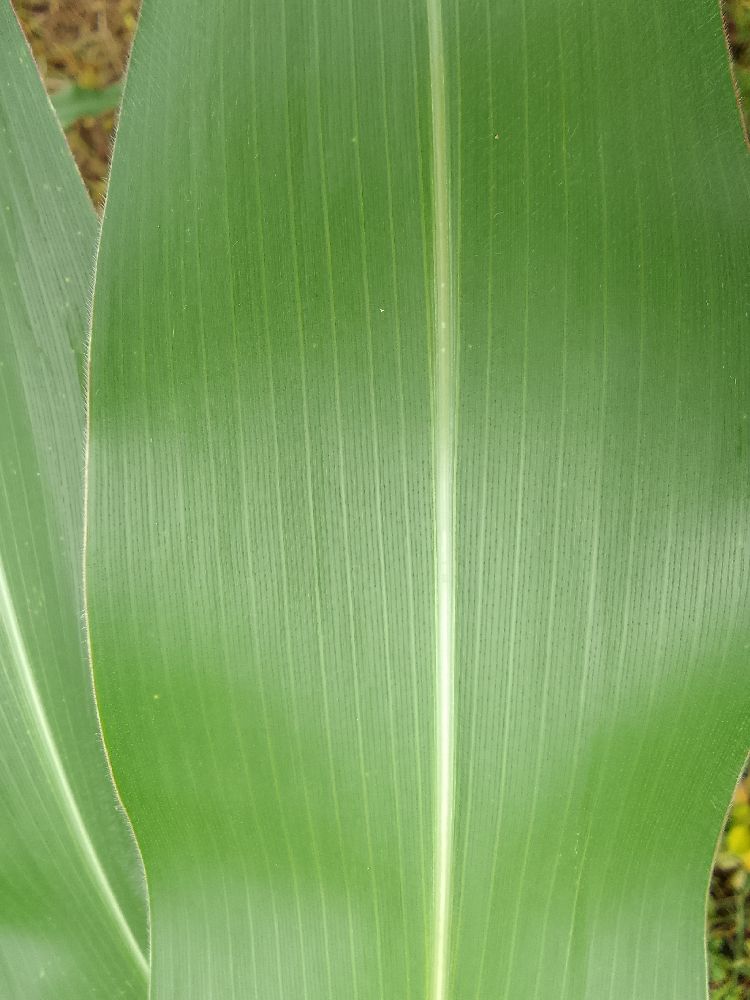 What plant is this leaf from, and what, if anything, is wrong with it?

maize, healthy
